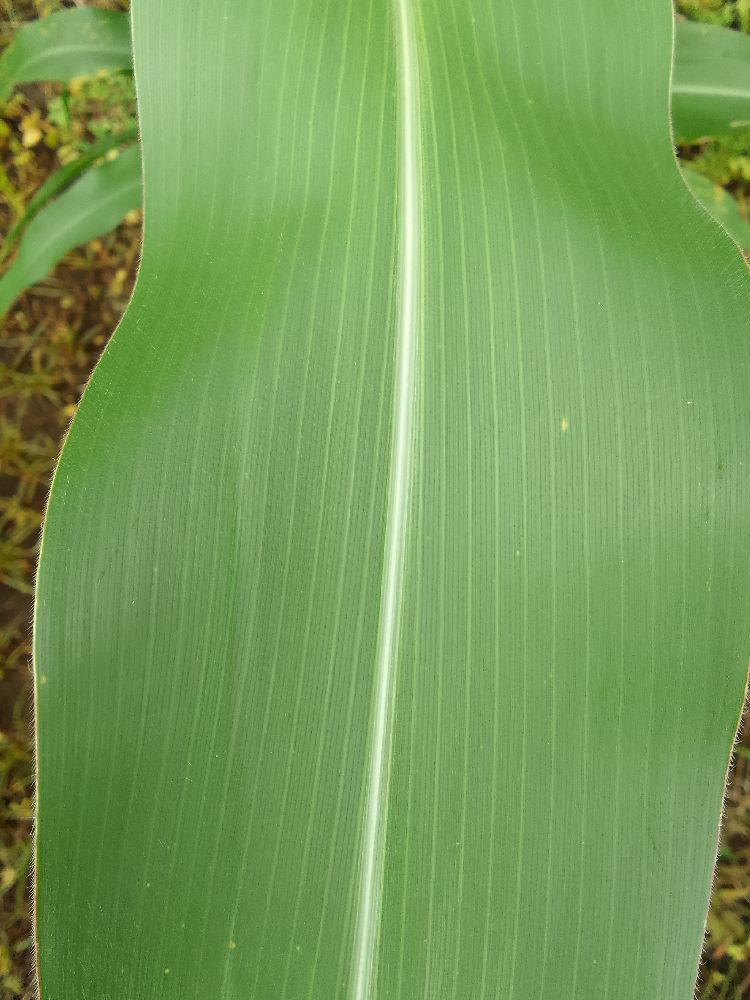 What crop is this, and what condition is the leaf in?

maize, healthy
